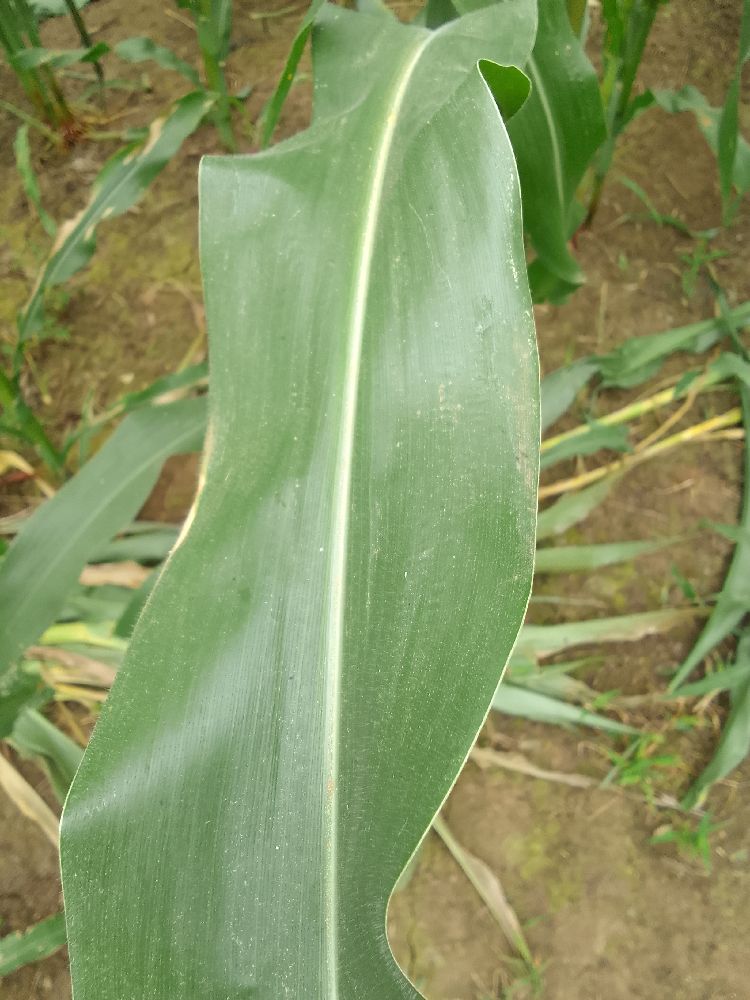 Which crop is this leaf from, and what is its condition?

maize, healthy
